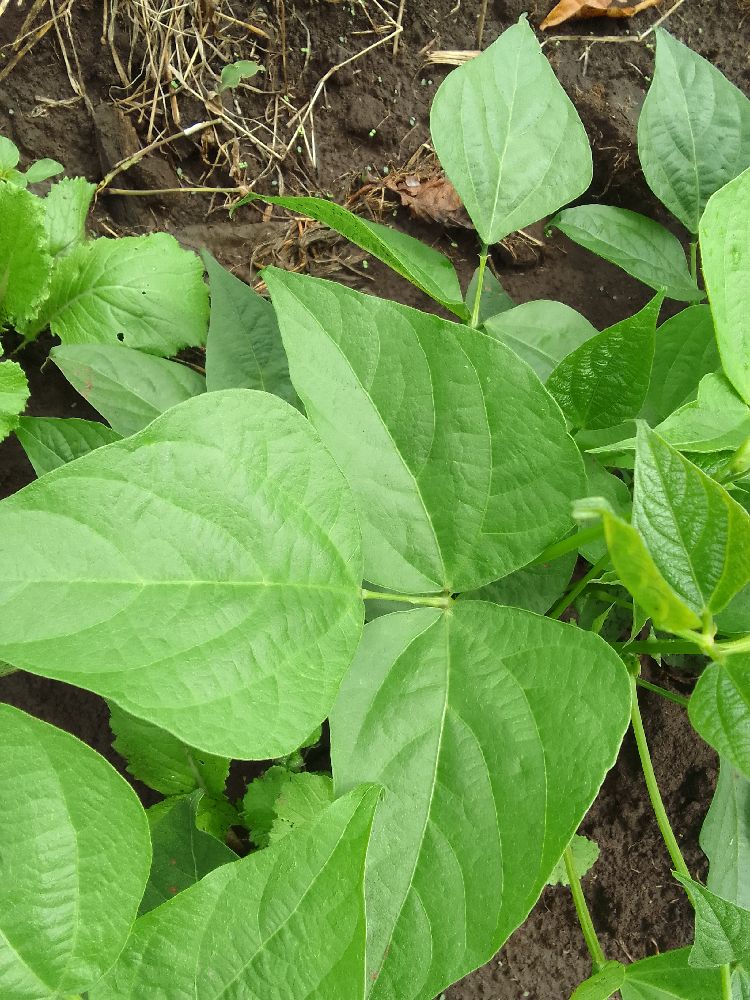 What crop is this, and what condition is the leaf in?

common bean, healthy
